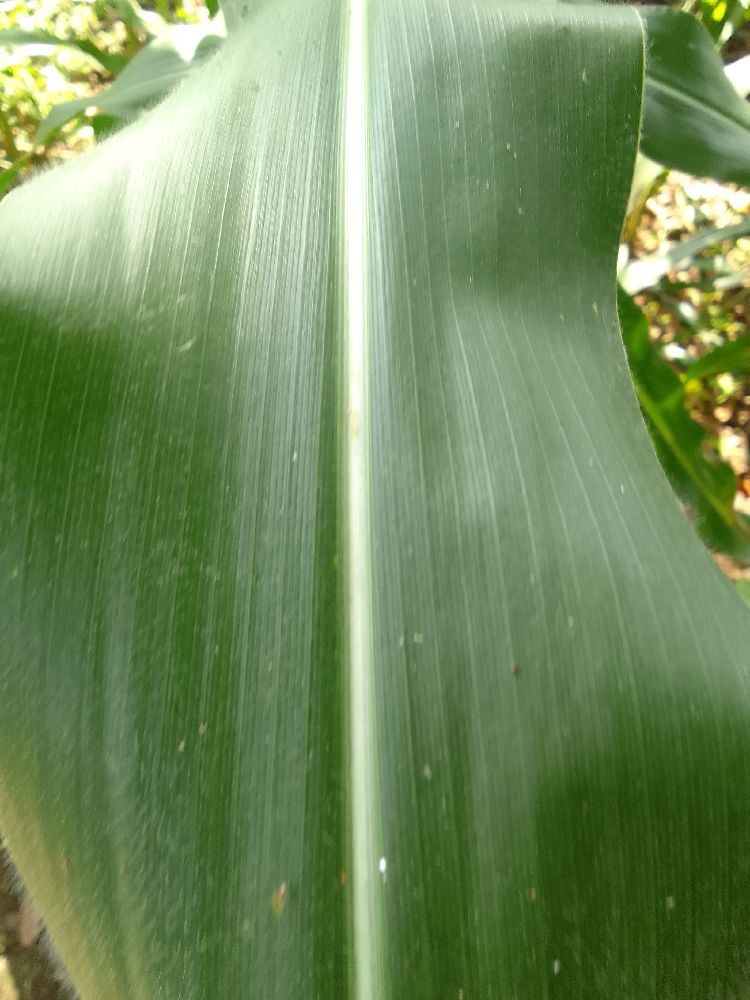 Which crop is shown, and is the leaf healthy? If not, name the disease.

maize, healthy
